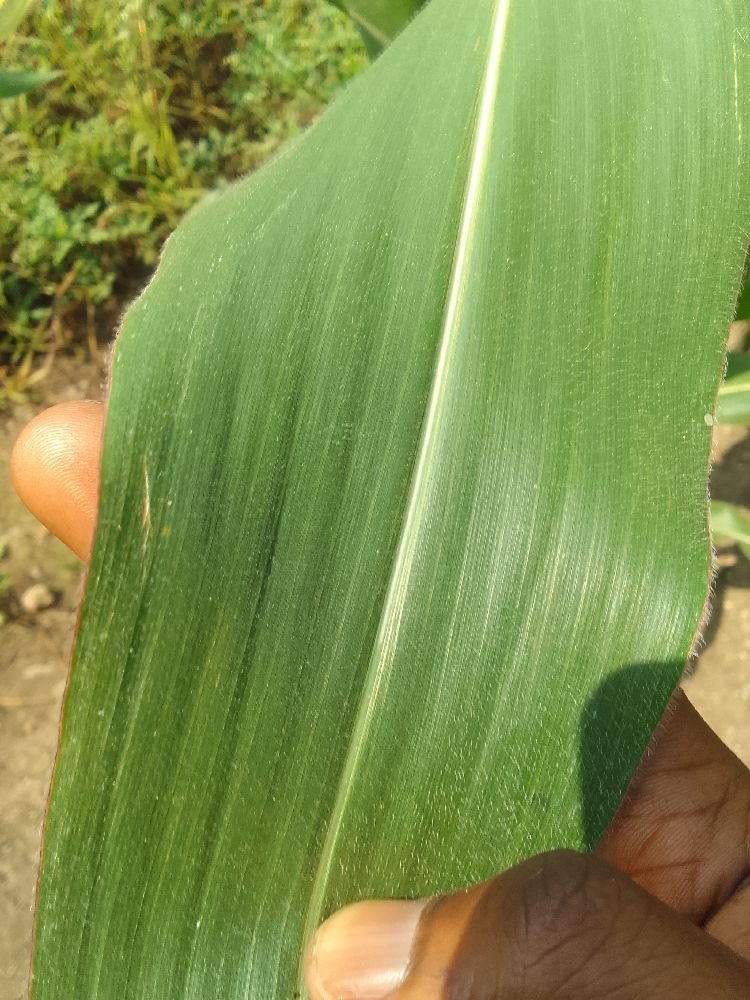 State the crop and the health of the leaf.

maize, healthy
